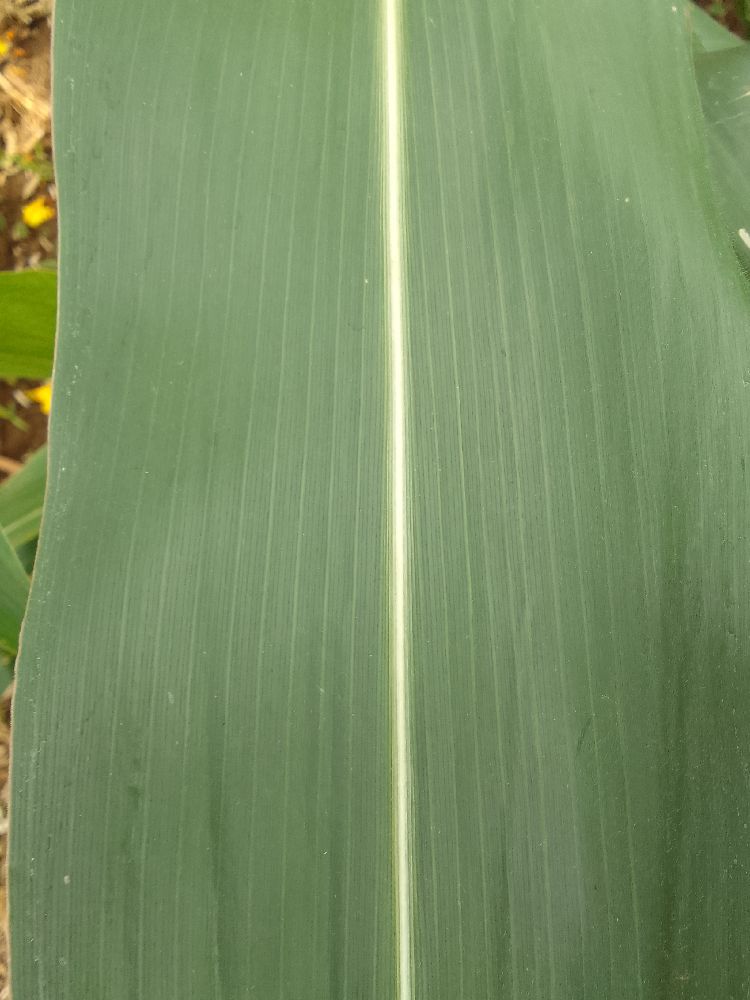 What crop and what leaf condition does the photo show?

maize, healthy
